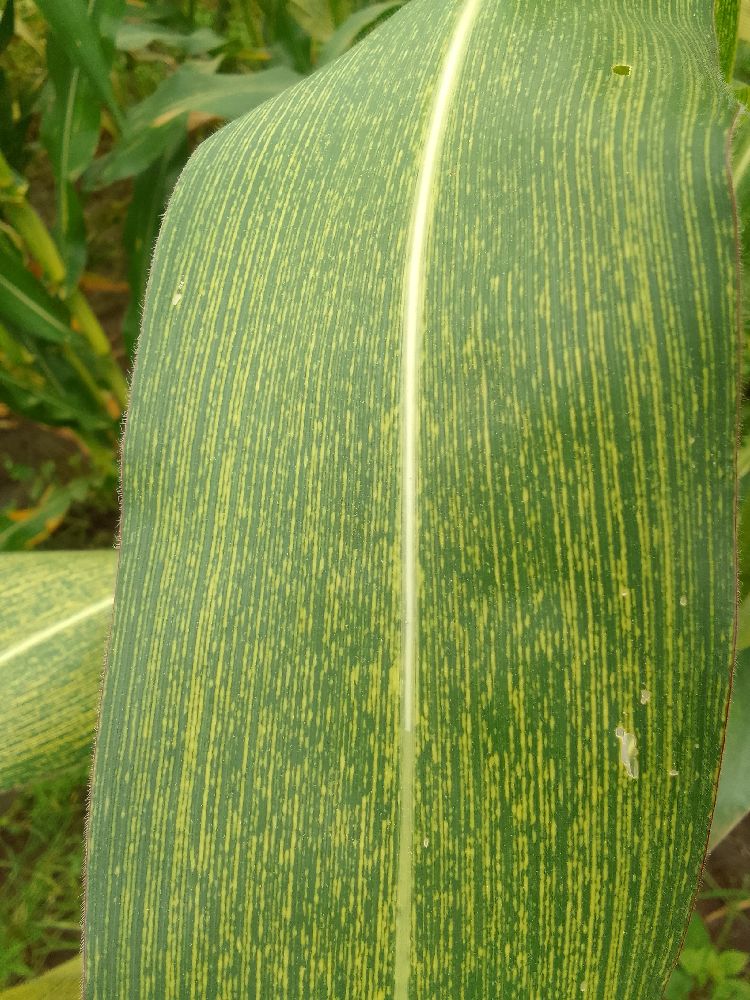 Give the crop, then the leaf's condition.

maize, maize streak virus
